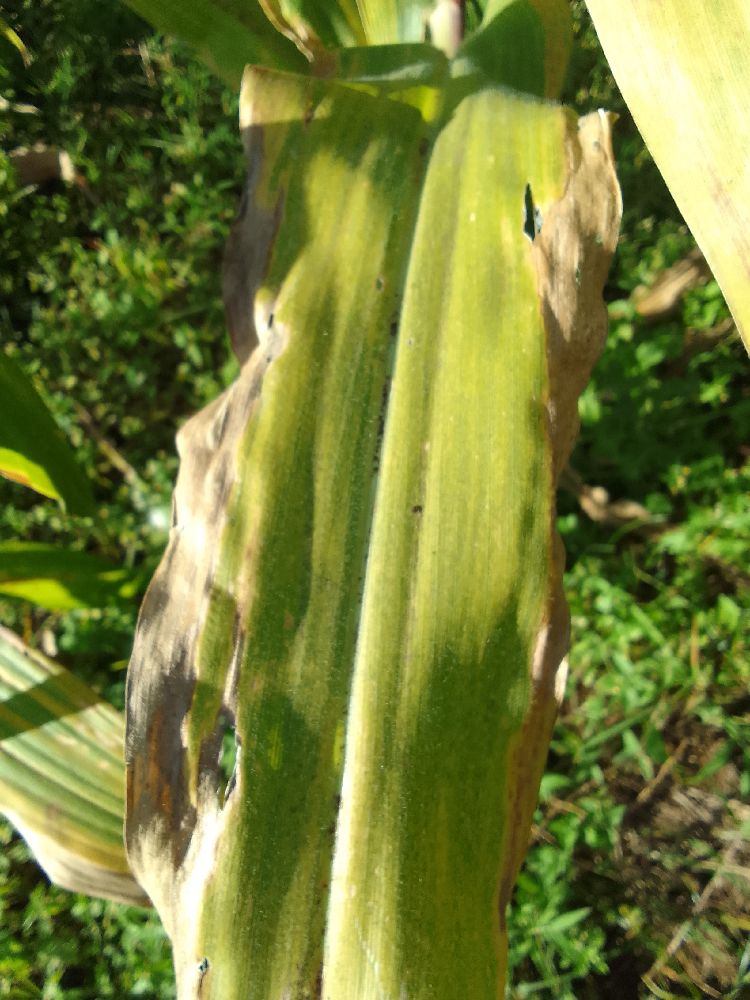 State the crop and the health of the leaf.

maize, maize lethal necrosis
